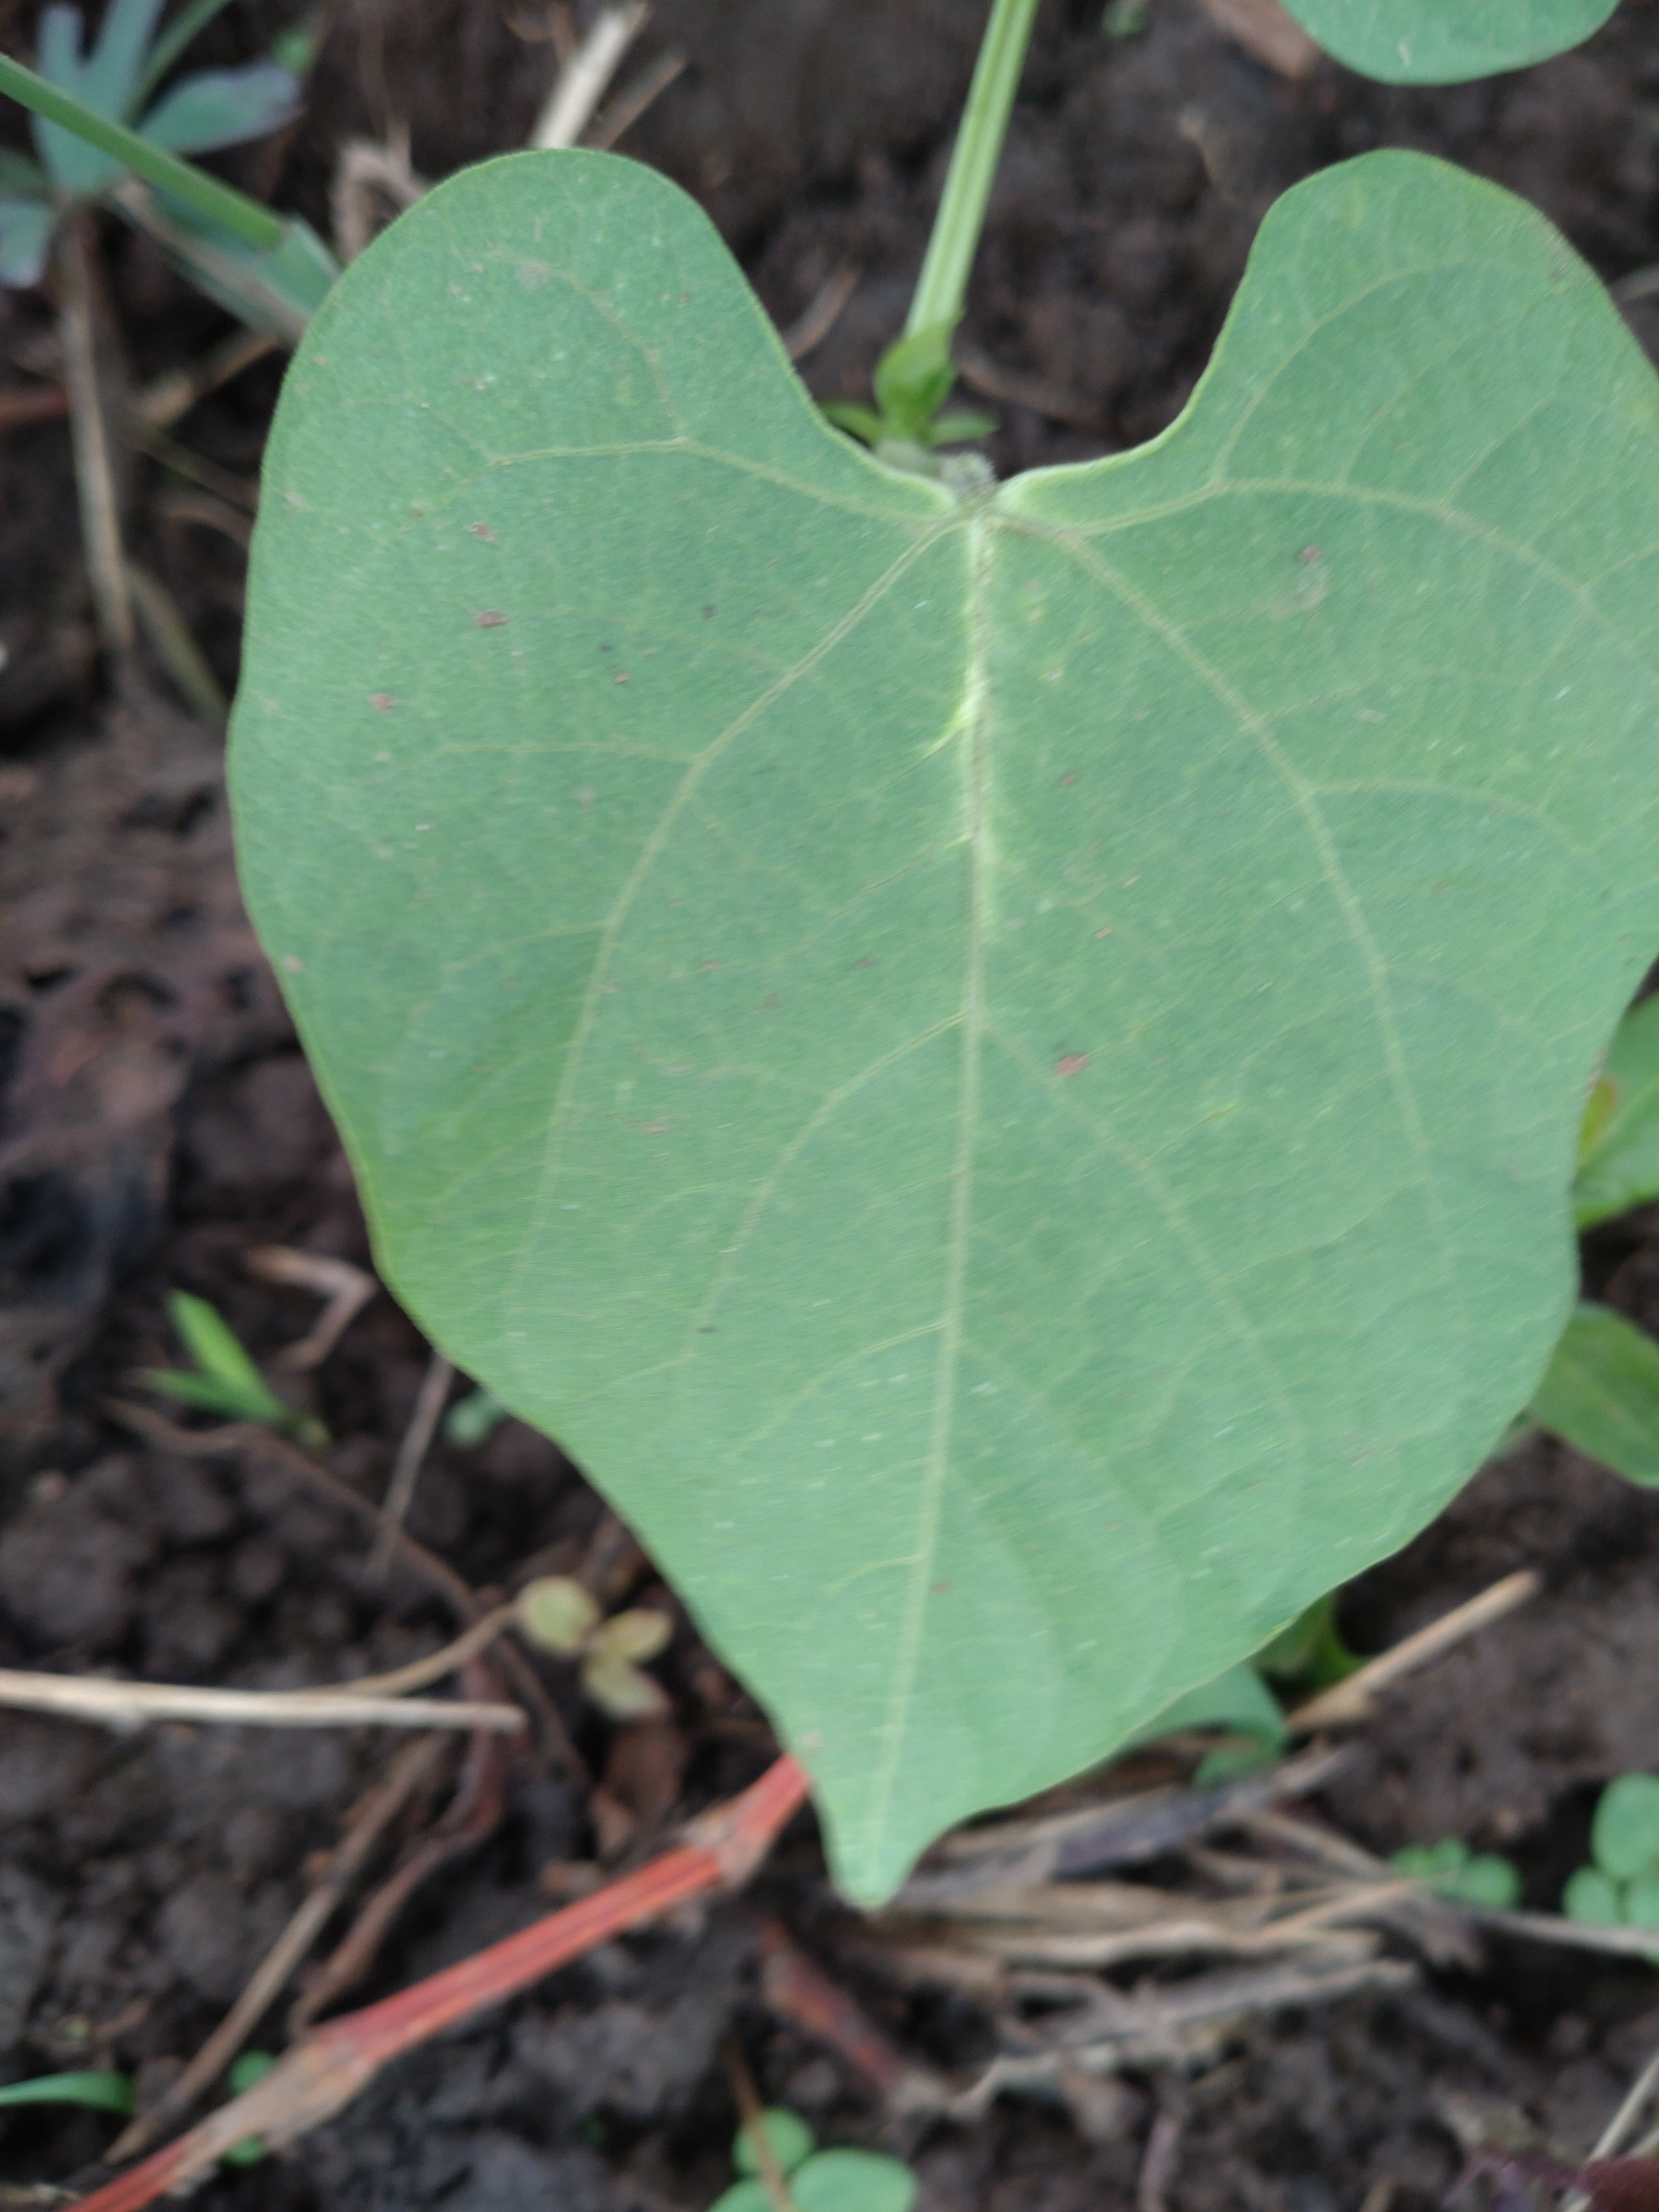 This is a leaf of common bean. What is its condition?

healthy
